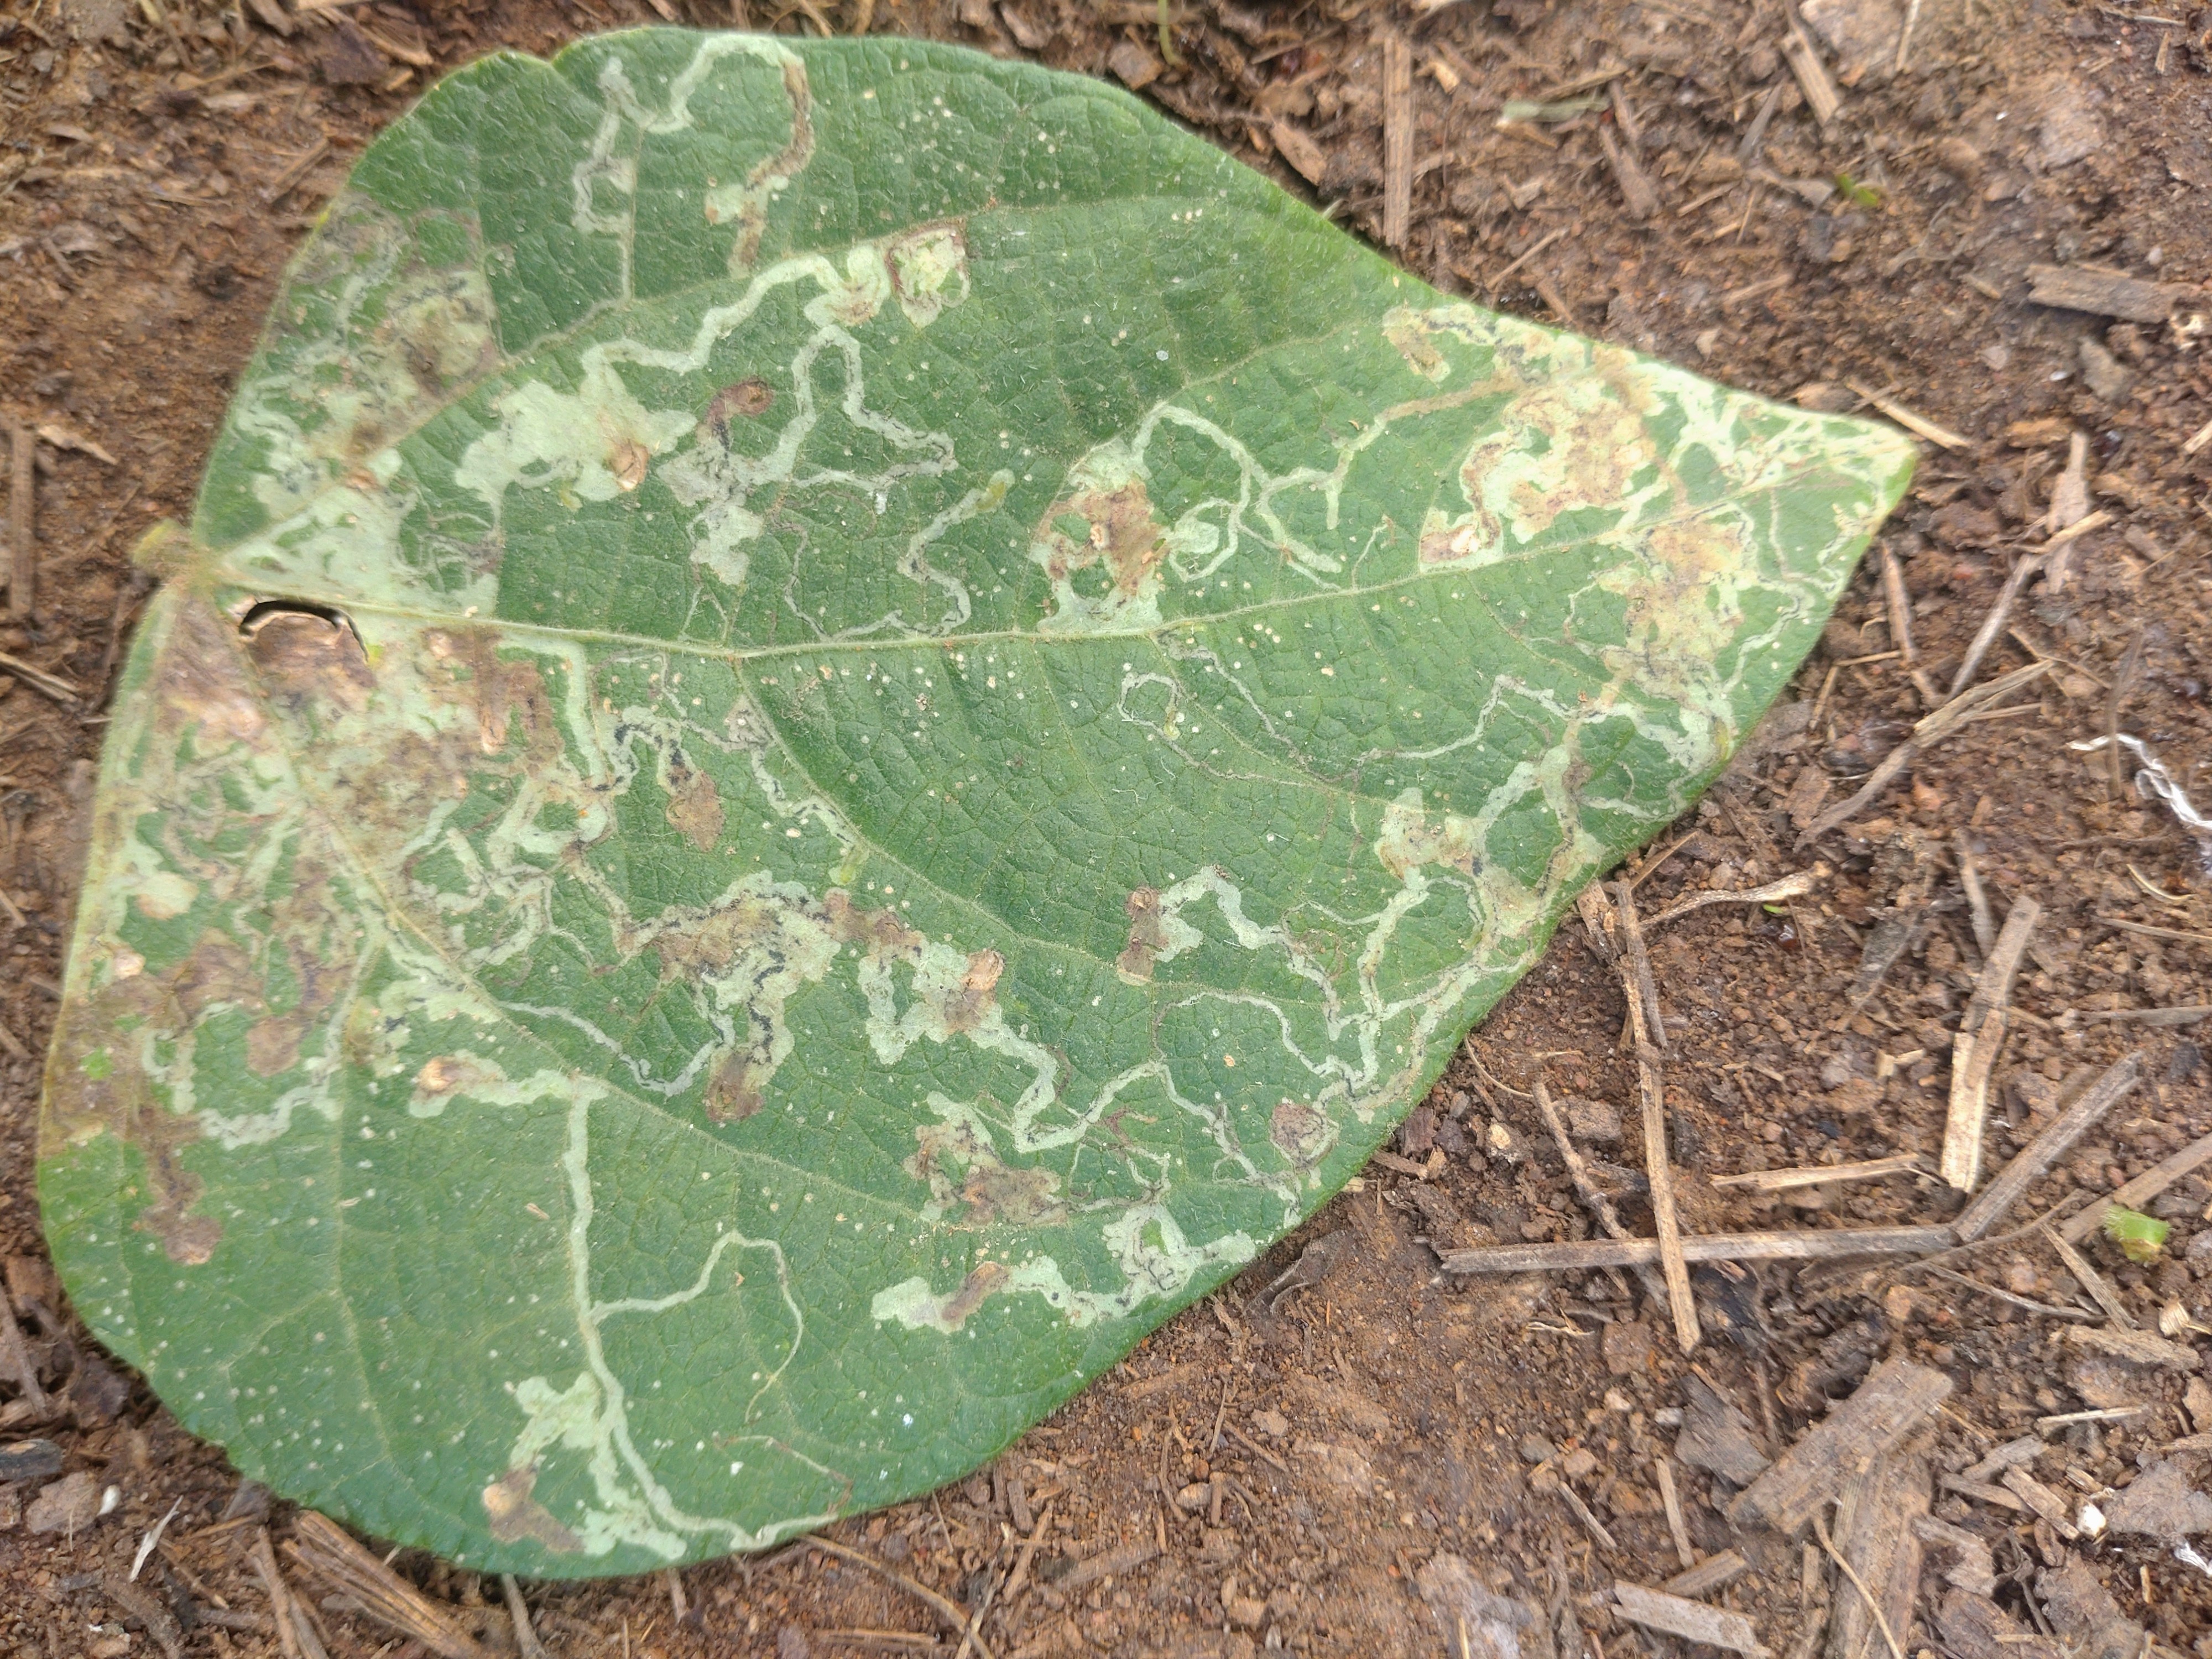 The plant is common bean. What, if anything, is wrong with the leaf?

anthracnose
